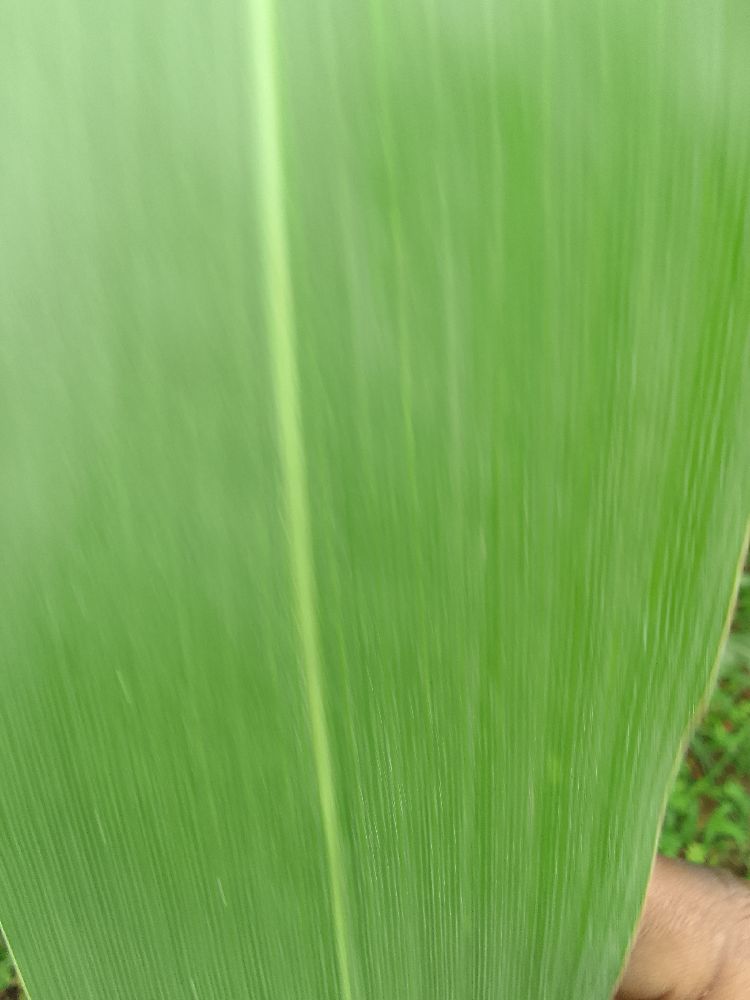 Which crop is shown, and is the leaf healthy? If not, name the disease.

maize, healthy
